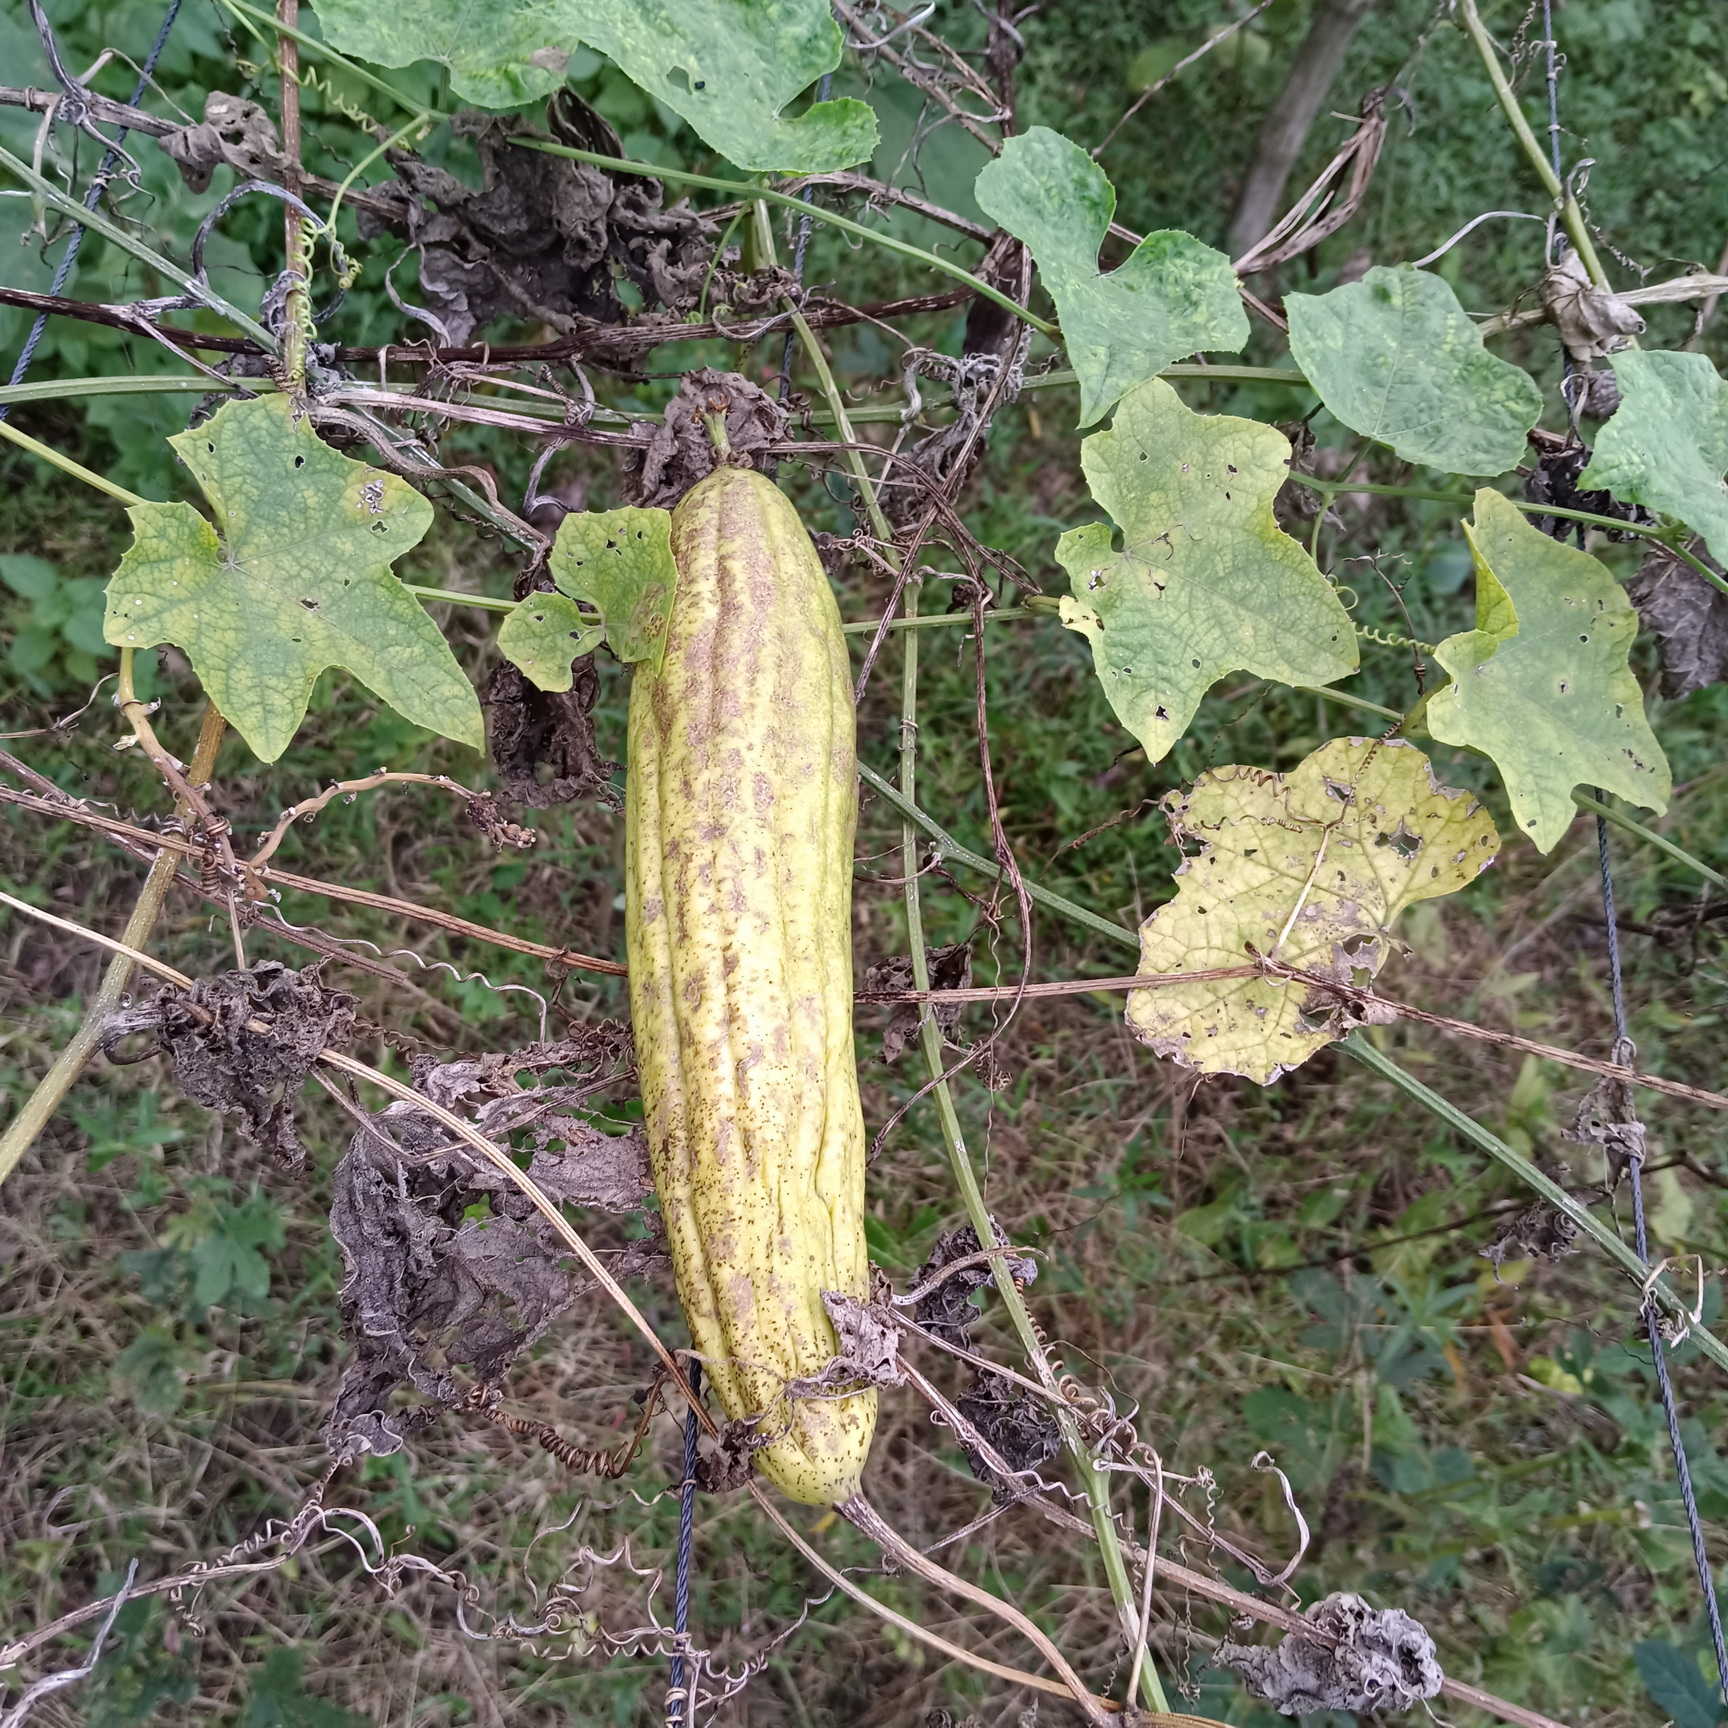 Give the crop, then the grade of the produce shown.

luffa, faulty
